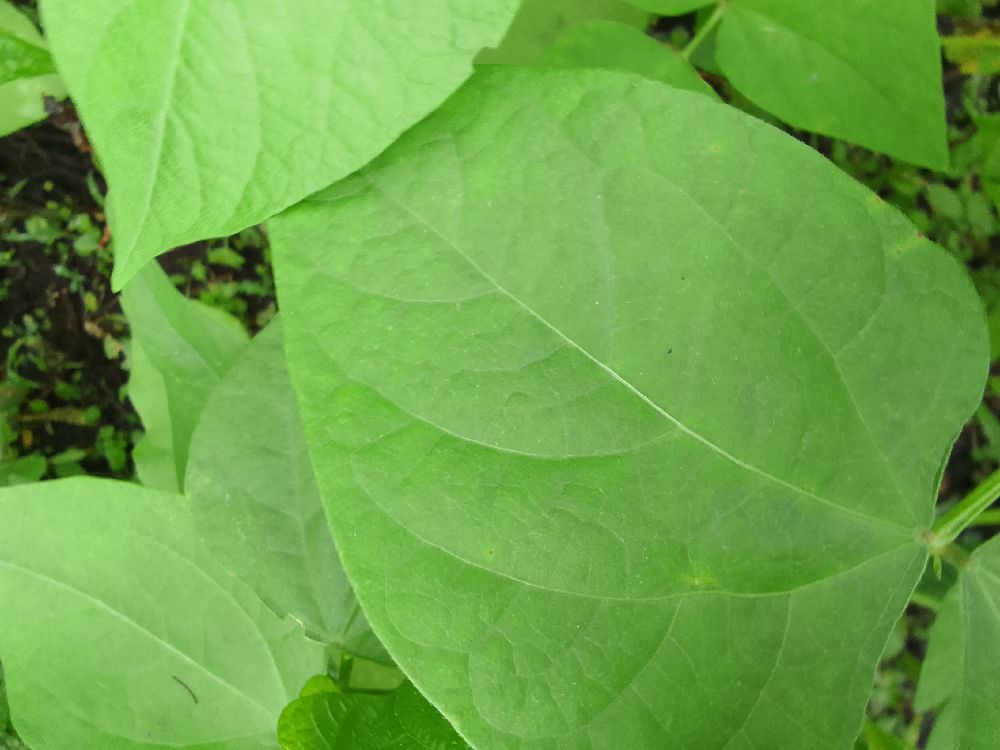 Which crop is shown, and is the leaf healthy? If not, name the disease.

common bean, healthy
